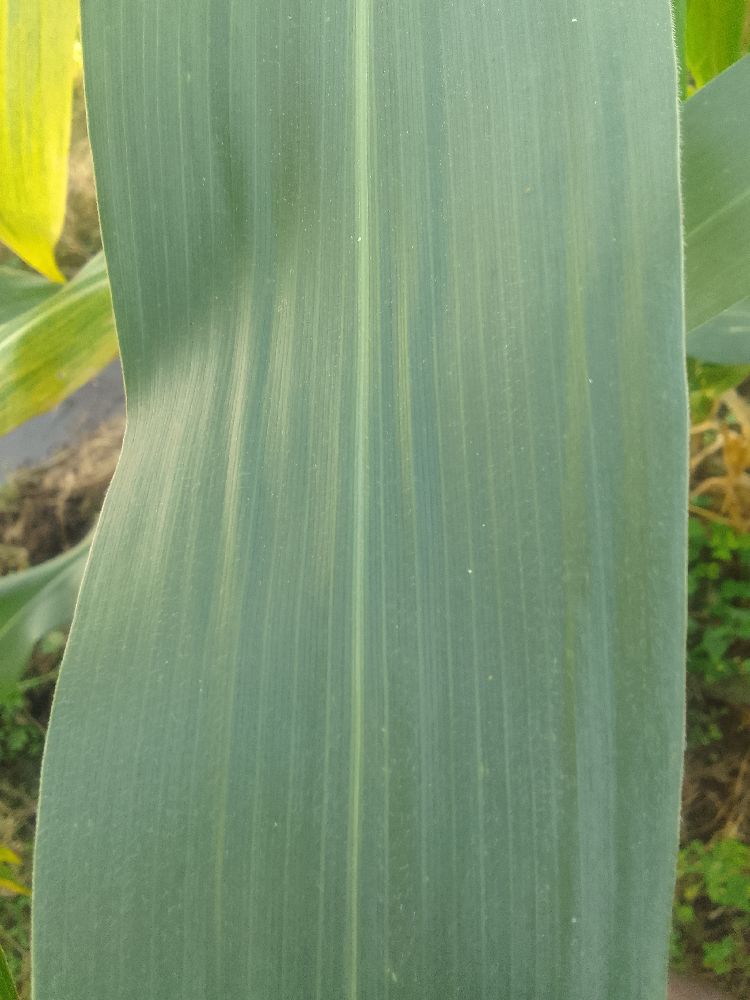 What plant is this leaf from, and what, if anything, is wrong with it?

maize, healthy
